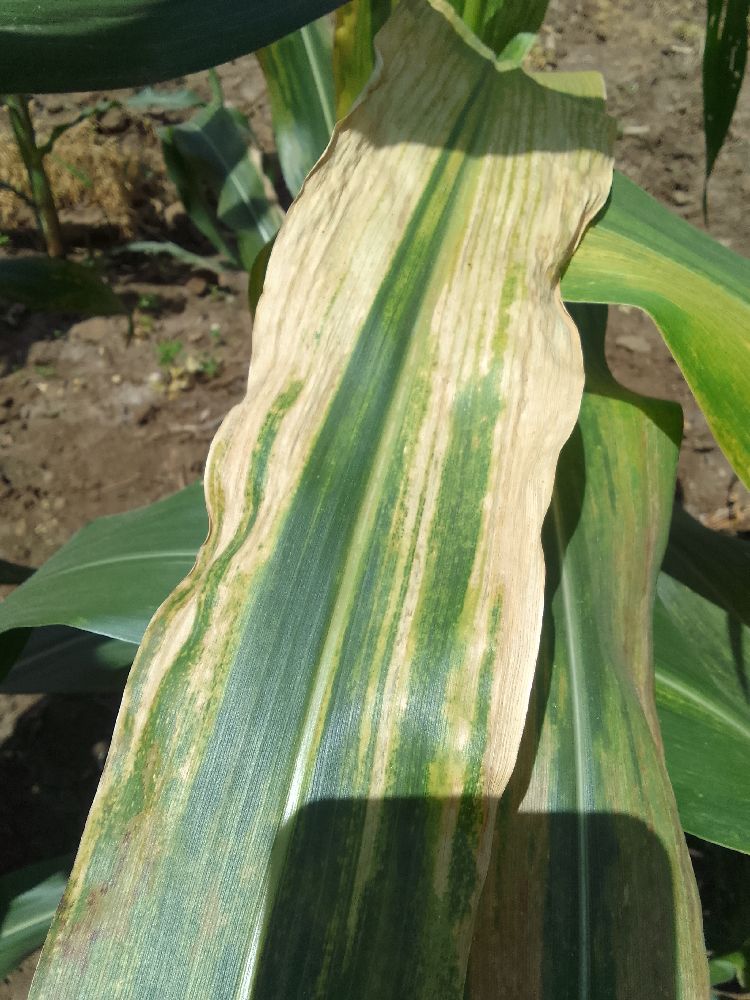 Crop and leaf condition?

maize, maize lethal necrosis
